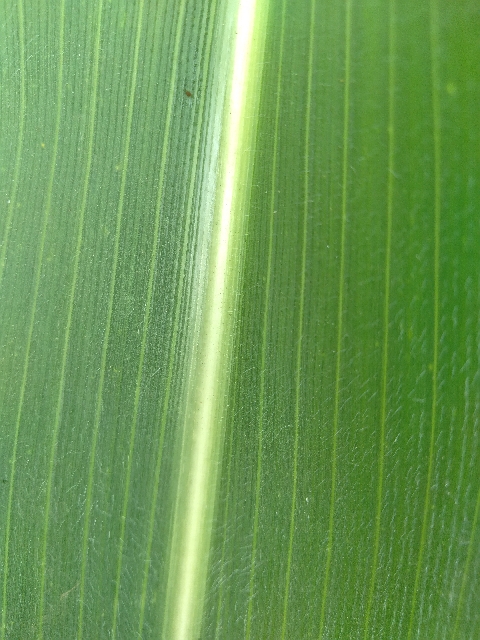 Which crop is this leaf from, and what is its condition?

maize, healthy
